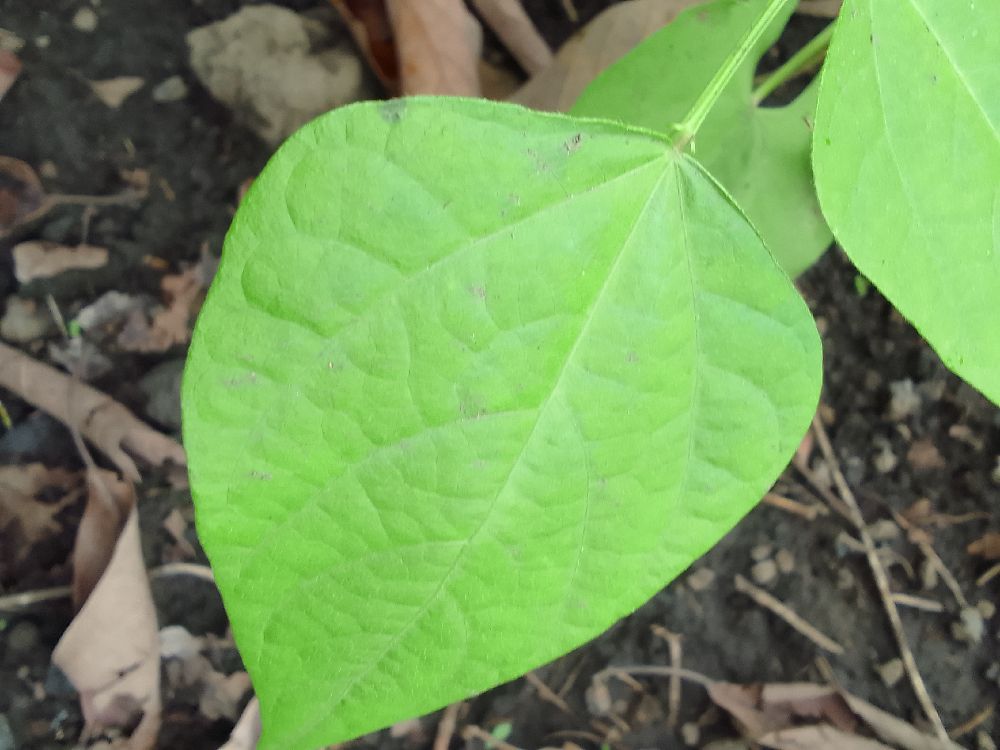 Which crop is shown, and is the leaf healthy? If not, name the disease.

common bean, healthy
